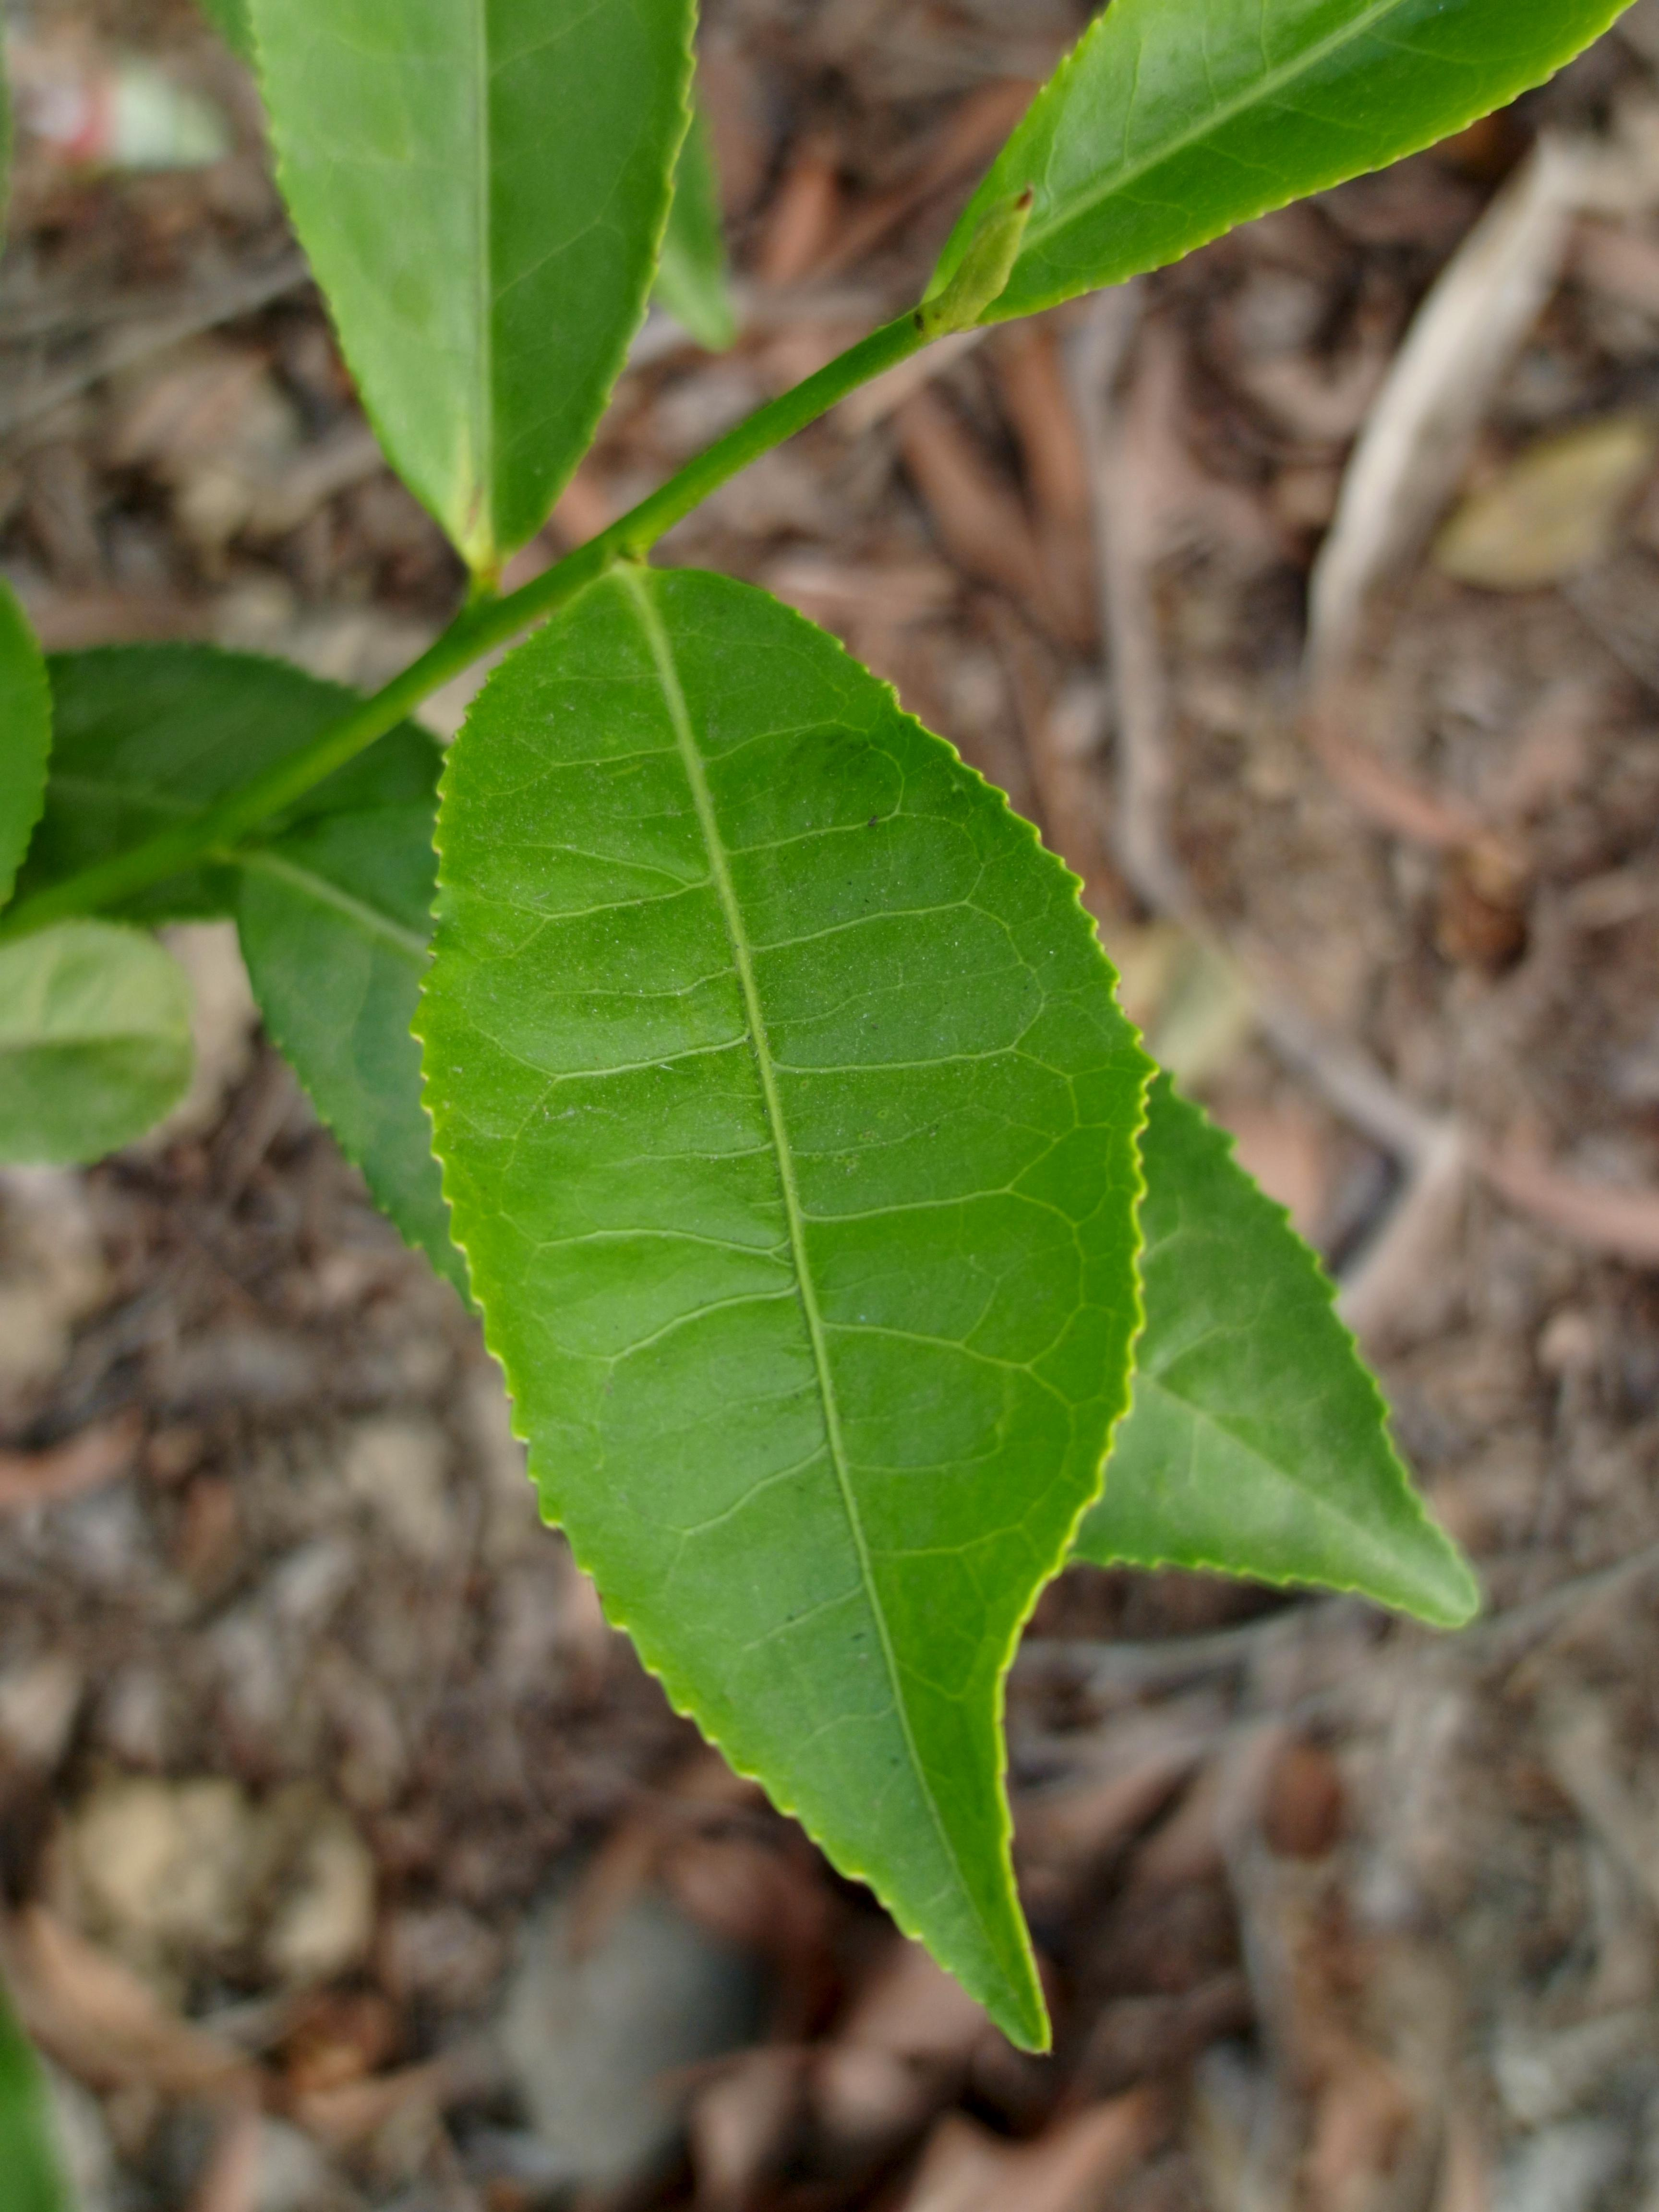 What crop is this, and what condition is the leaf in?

tea, healthy leaf
